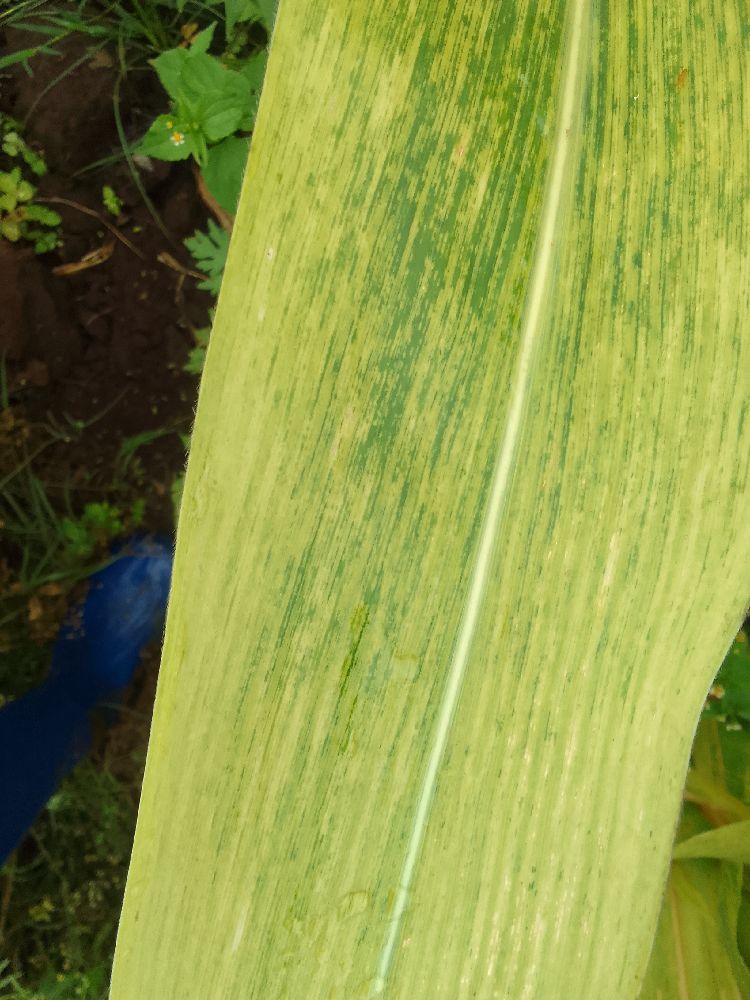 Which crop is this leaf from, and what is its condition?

maize, maize lethal necrosis
